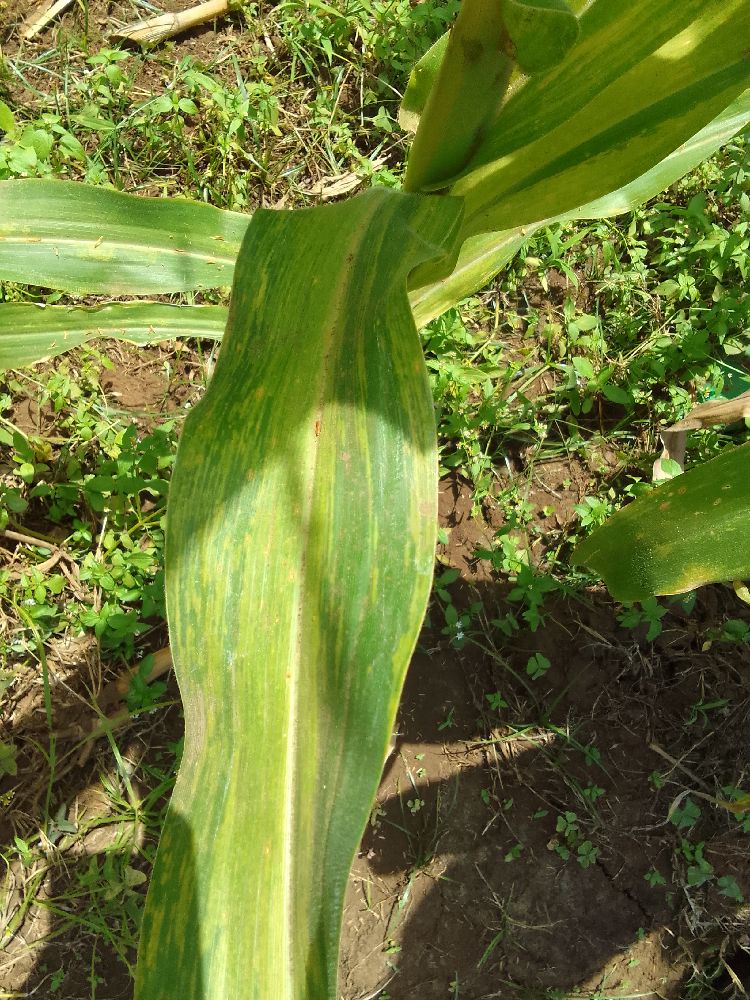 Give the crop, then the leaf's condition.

maize, maize lethal necrosis
